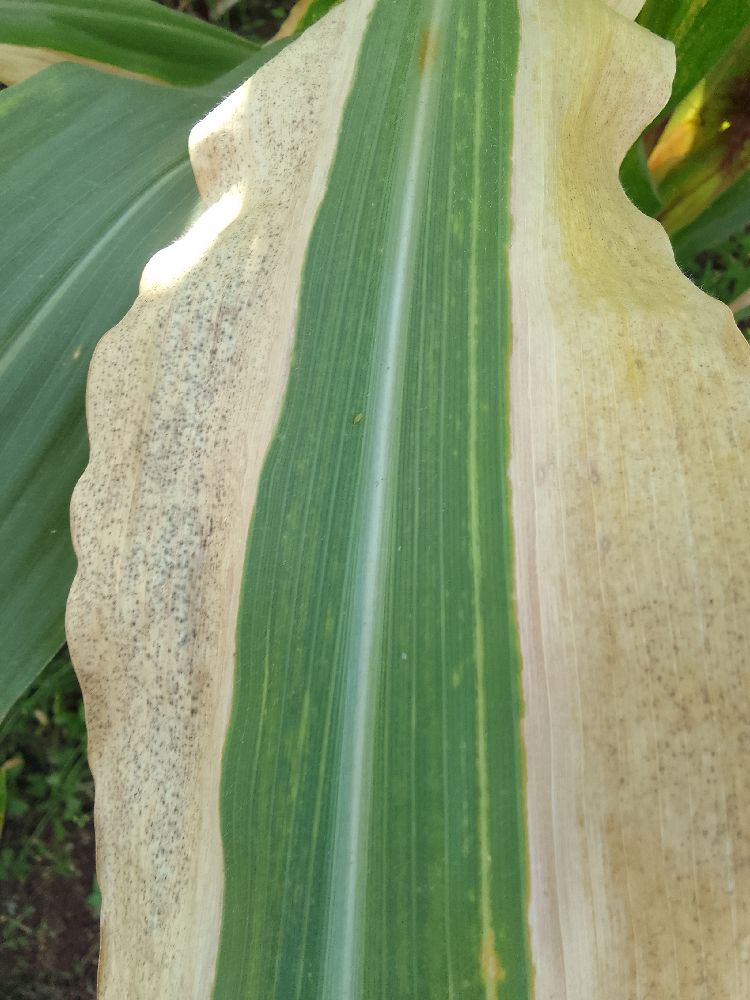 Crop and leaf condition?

maize, maize lethal necrosis
